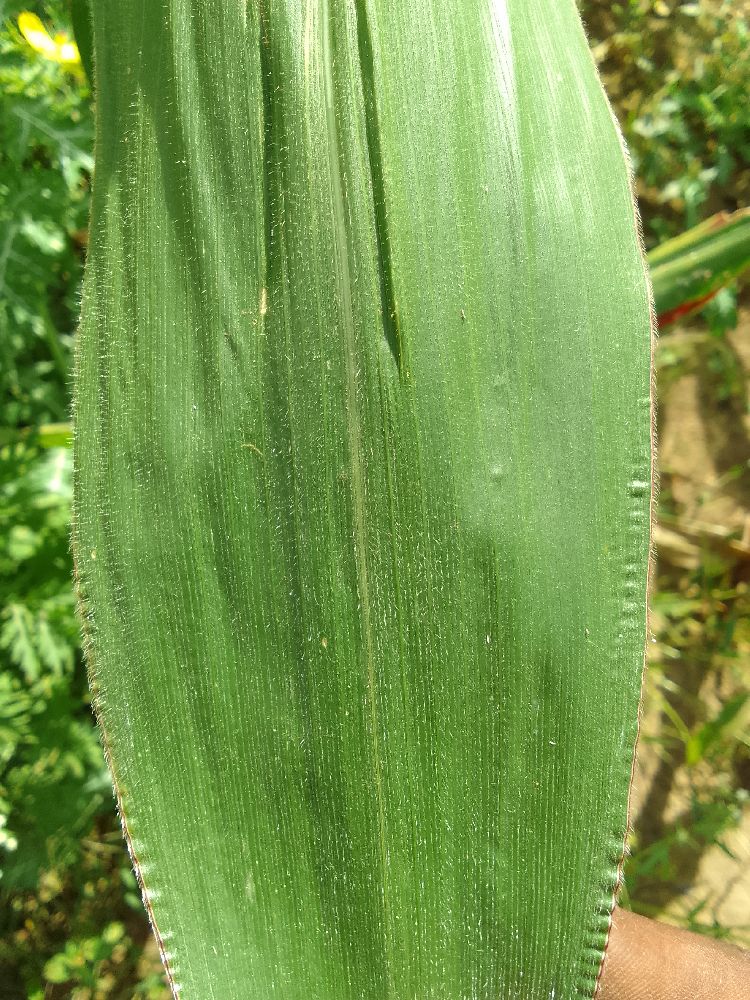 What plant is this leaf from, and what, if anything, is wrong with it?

maize, healthy
